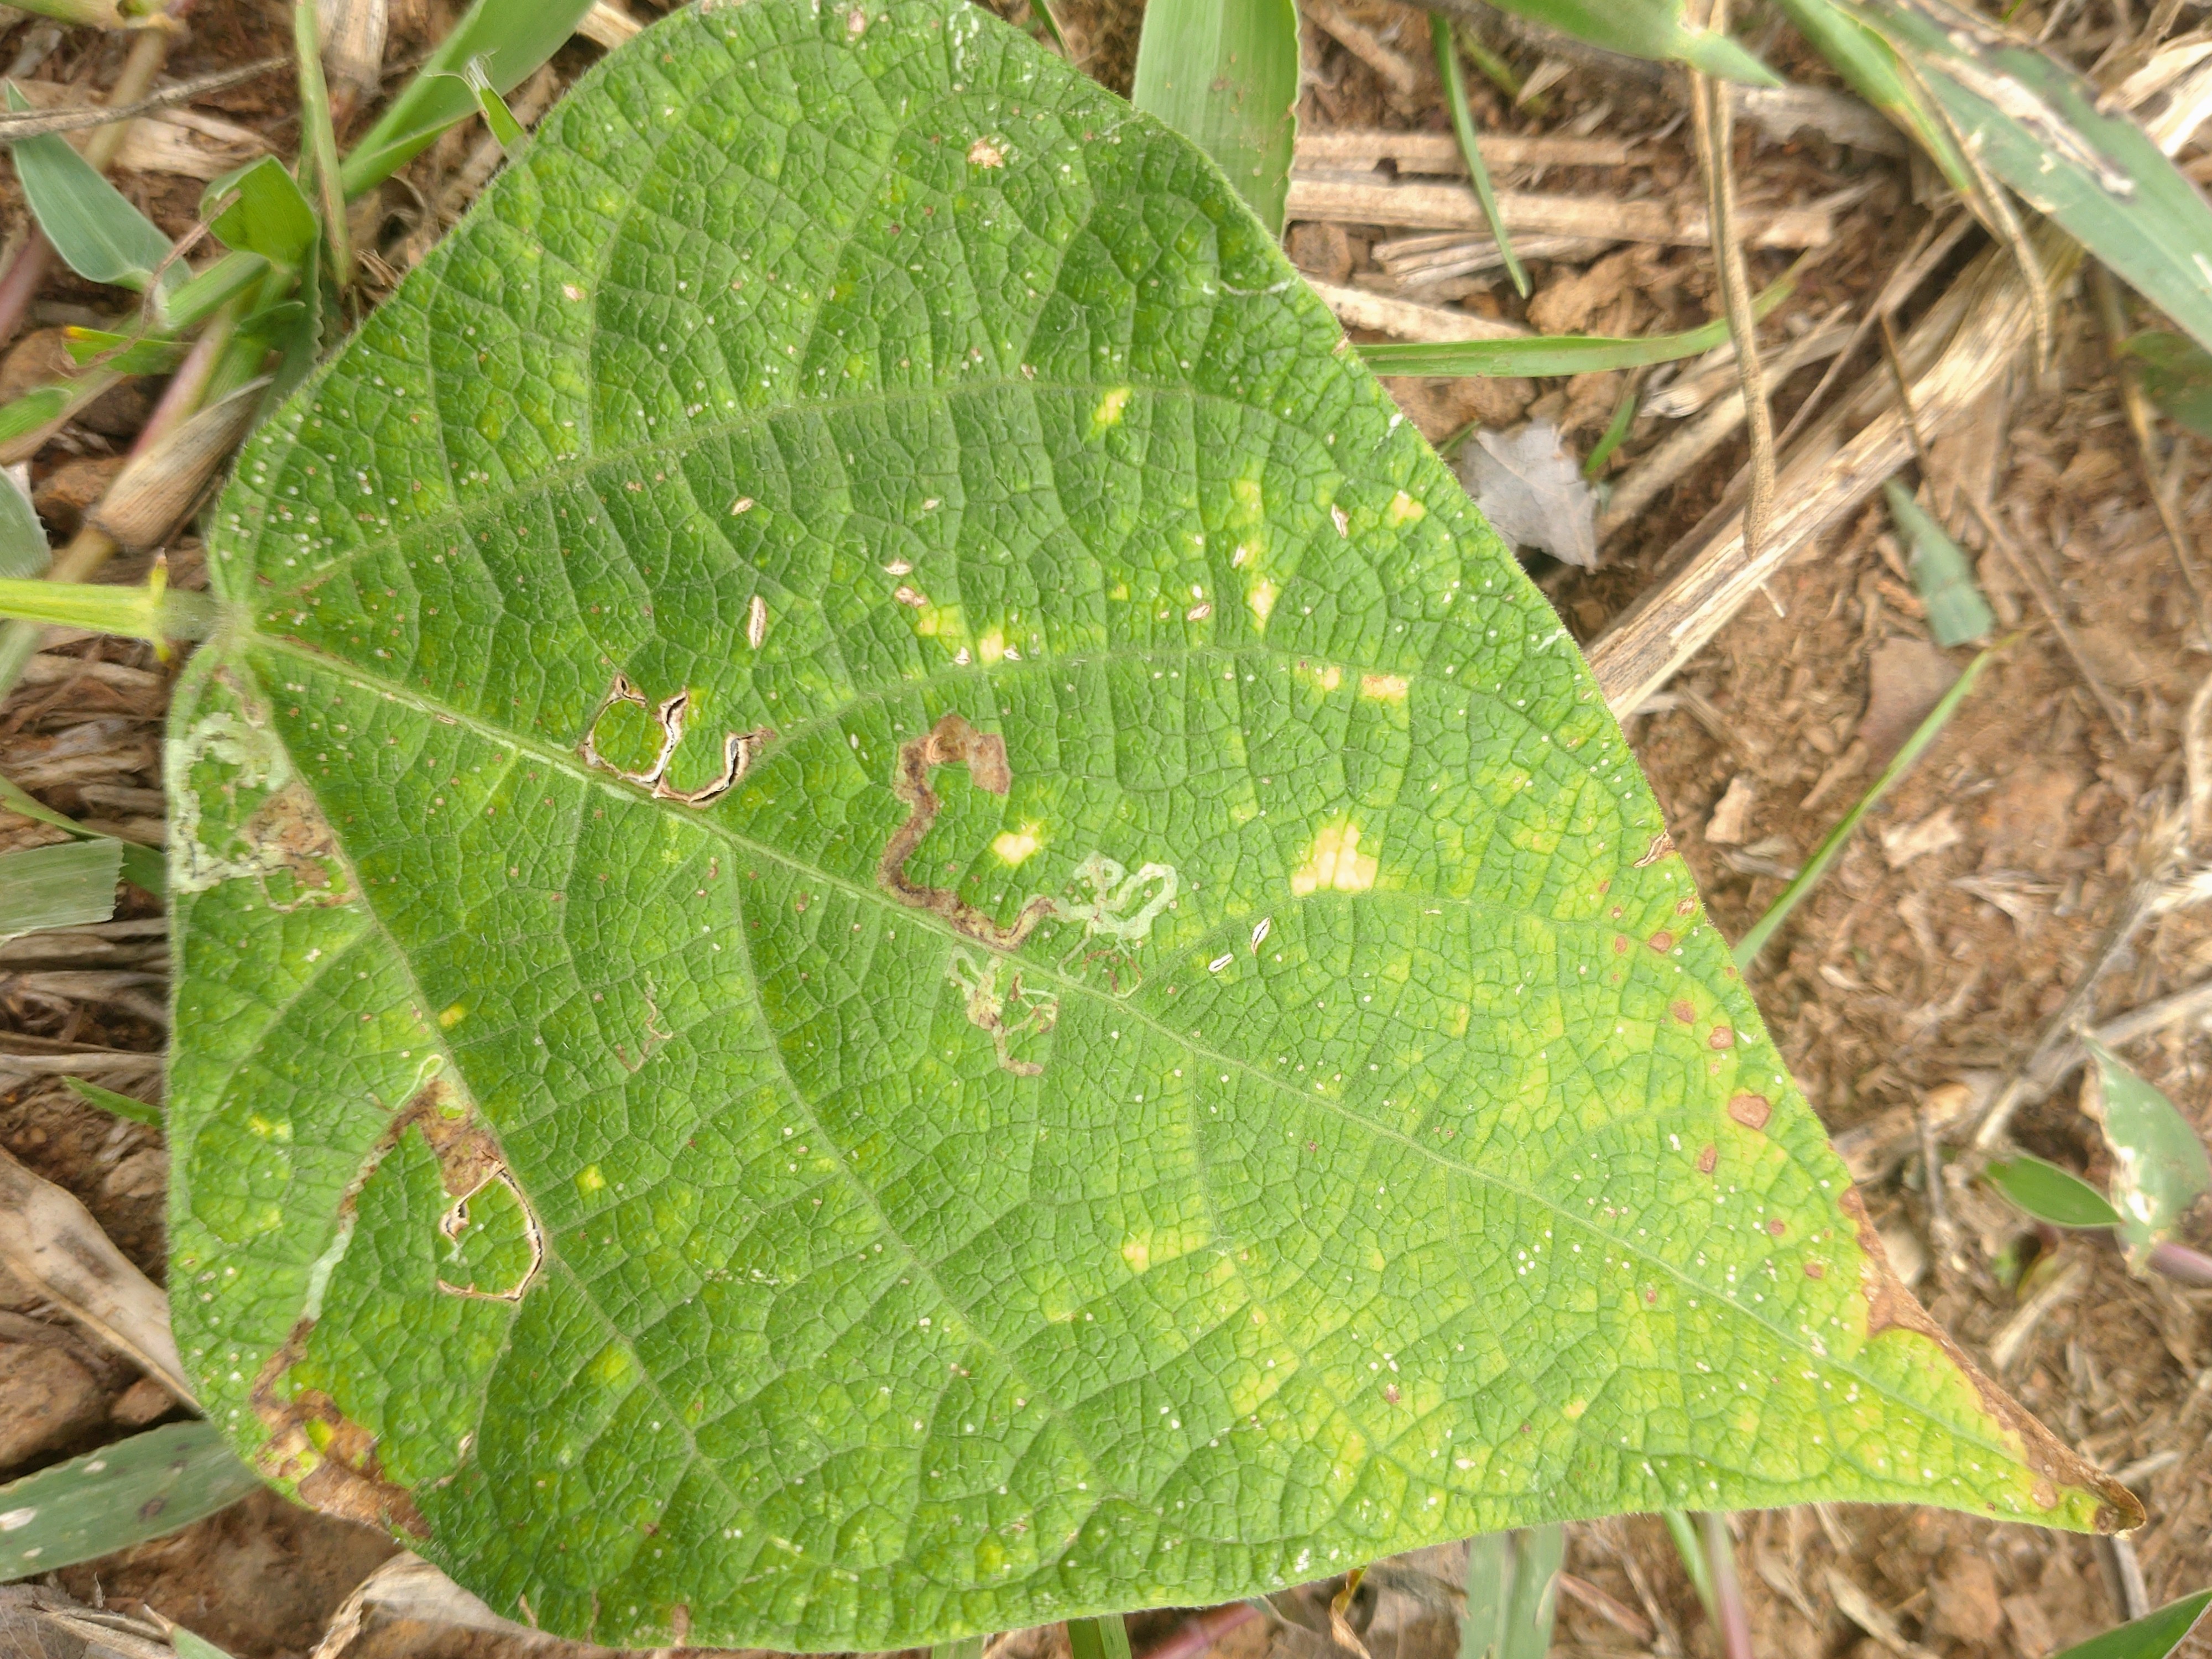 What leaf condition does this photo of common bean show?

anthracnose
